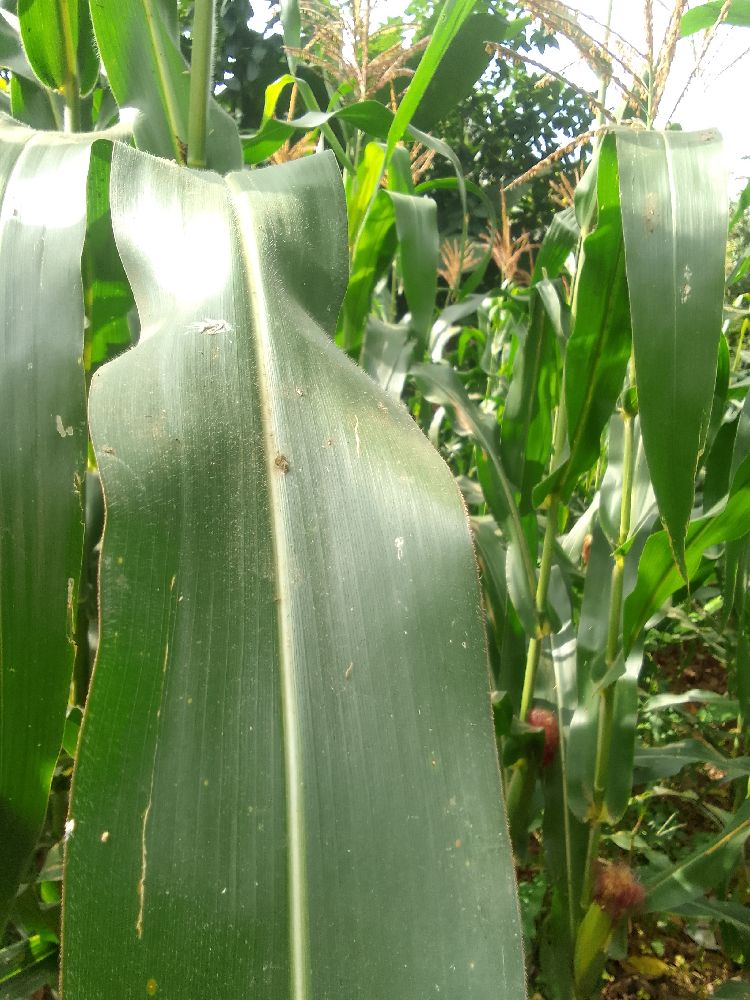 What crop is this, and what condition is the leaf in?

maize, healthy
